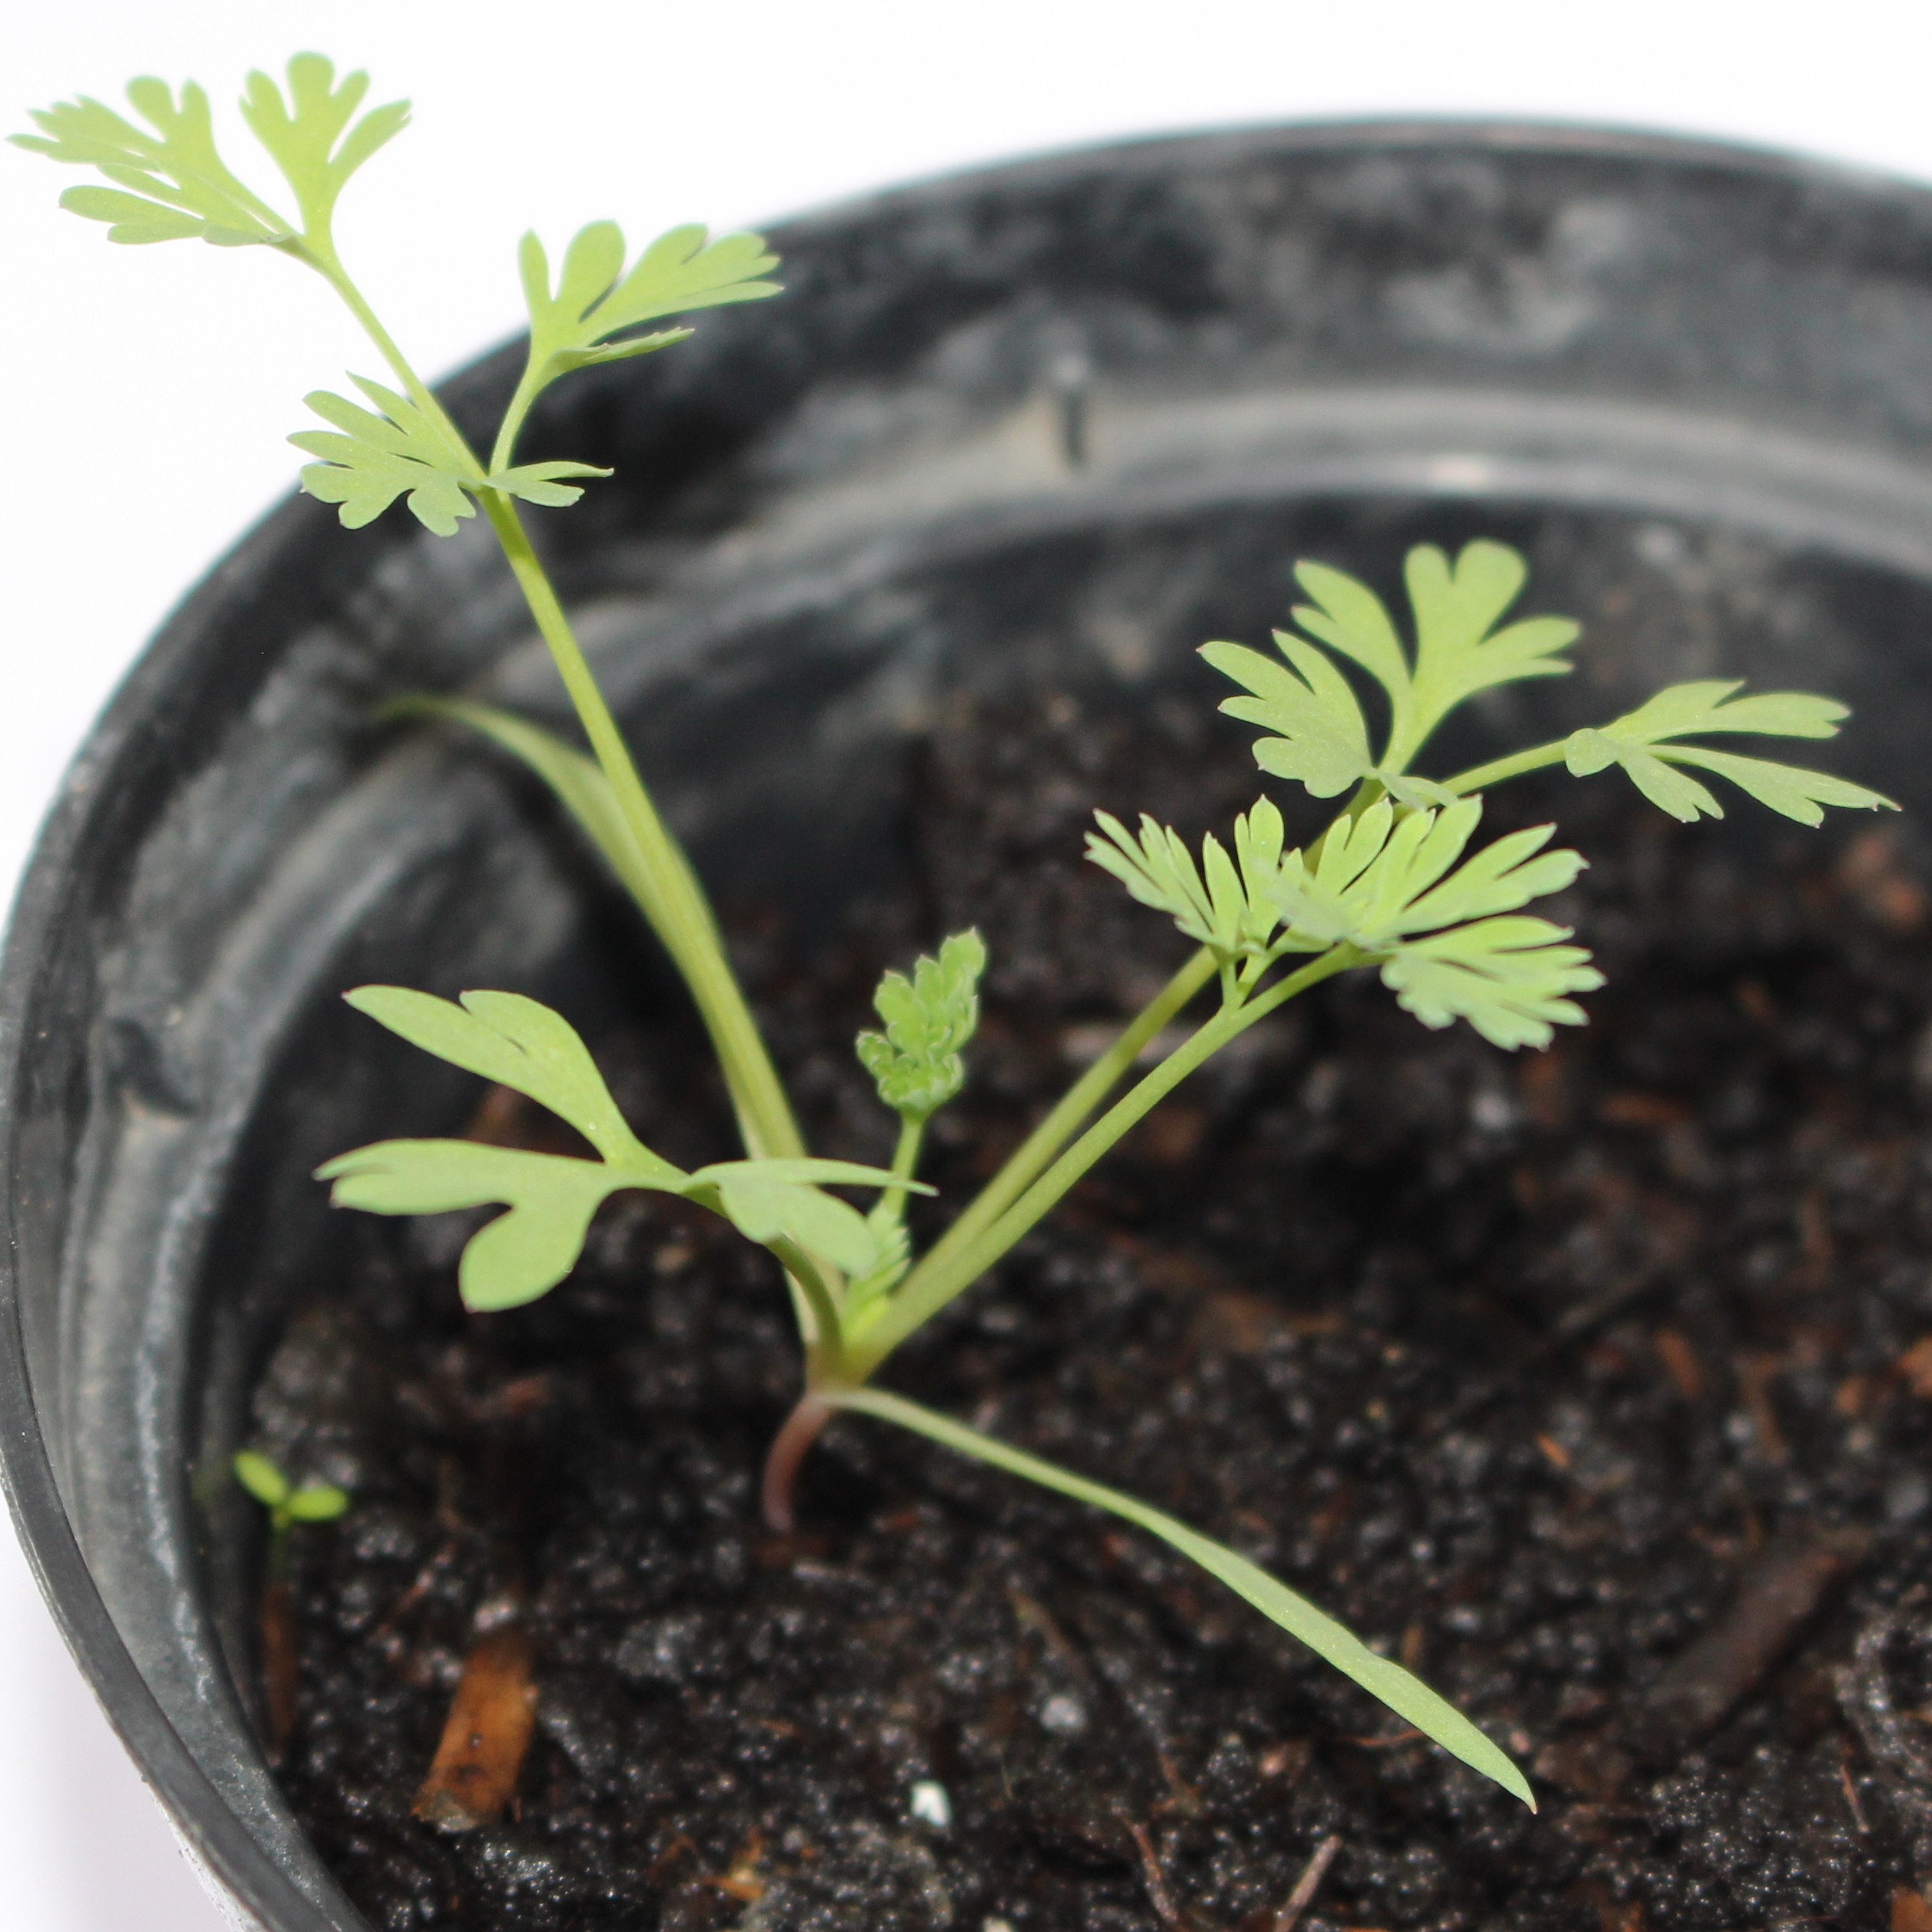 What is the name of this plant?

Fumaria officinalis
